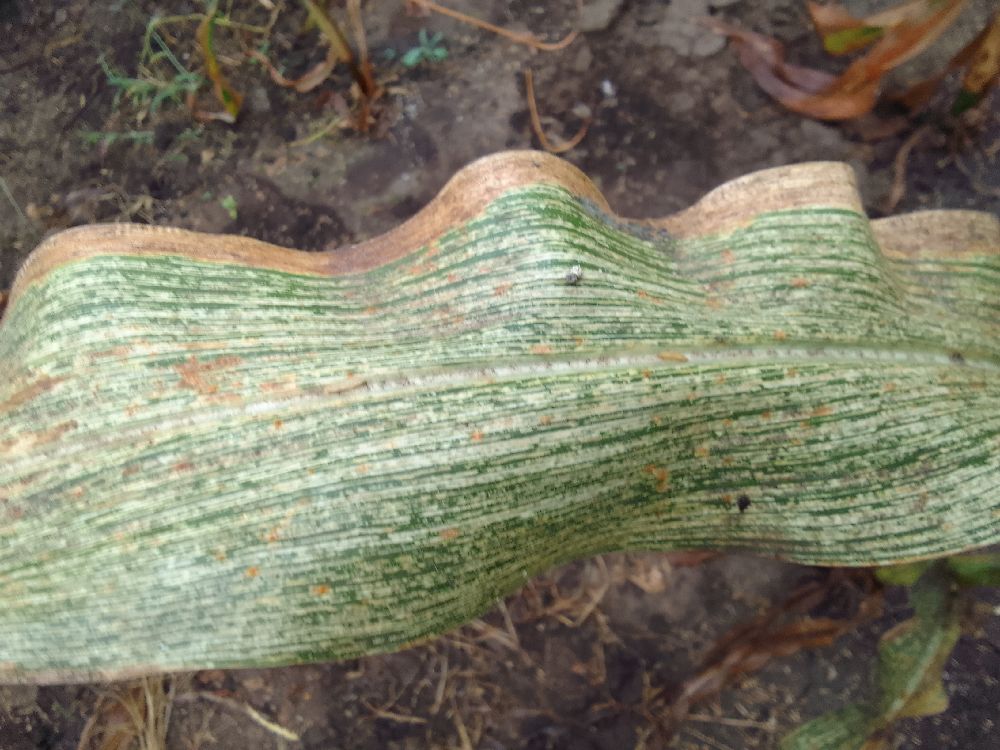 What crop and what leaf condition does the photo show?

maize, maize streak virus
